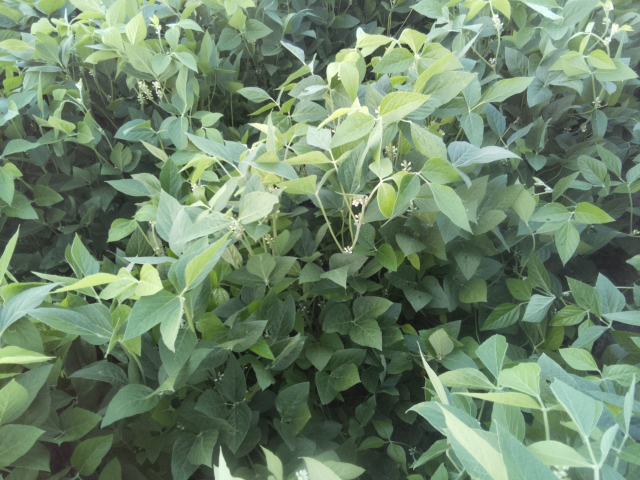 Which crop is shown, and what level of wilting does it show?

soybean, leaves with no wilting
